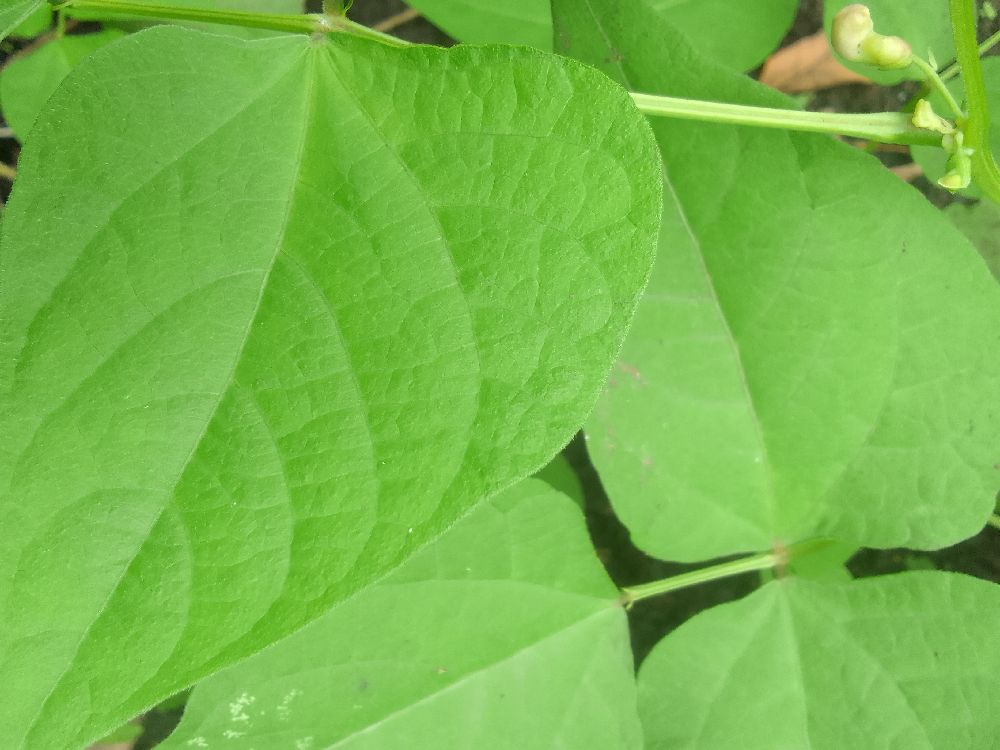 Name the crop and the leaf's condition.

common bean, healthy
